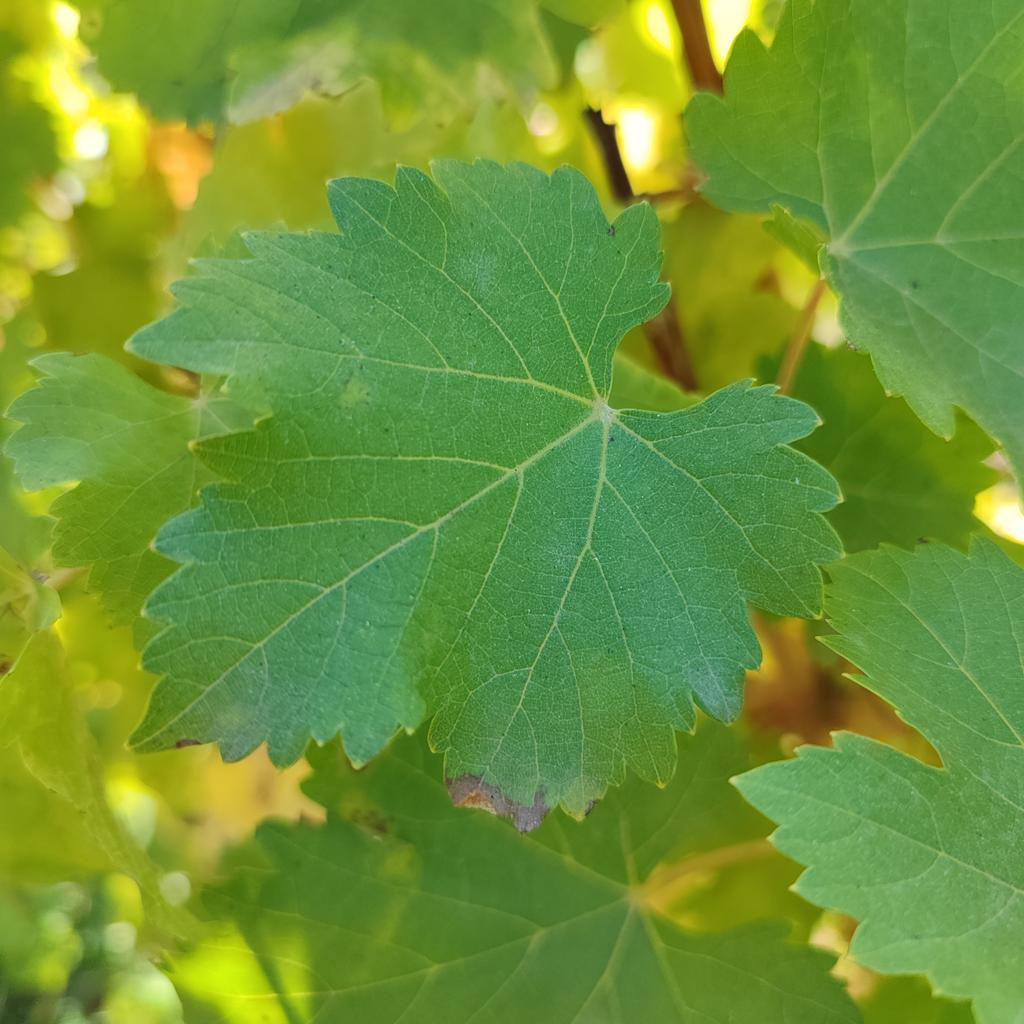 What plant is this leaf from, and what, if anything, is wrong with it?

grapevine, powdery mildew
